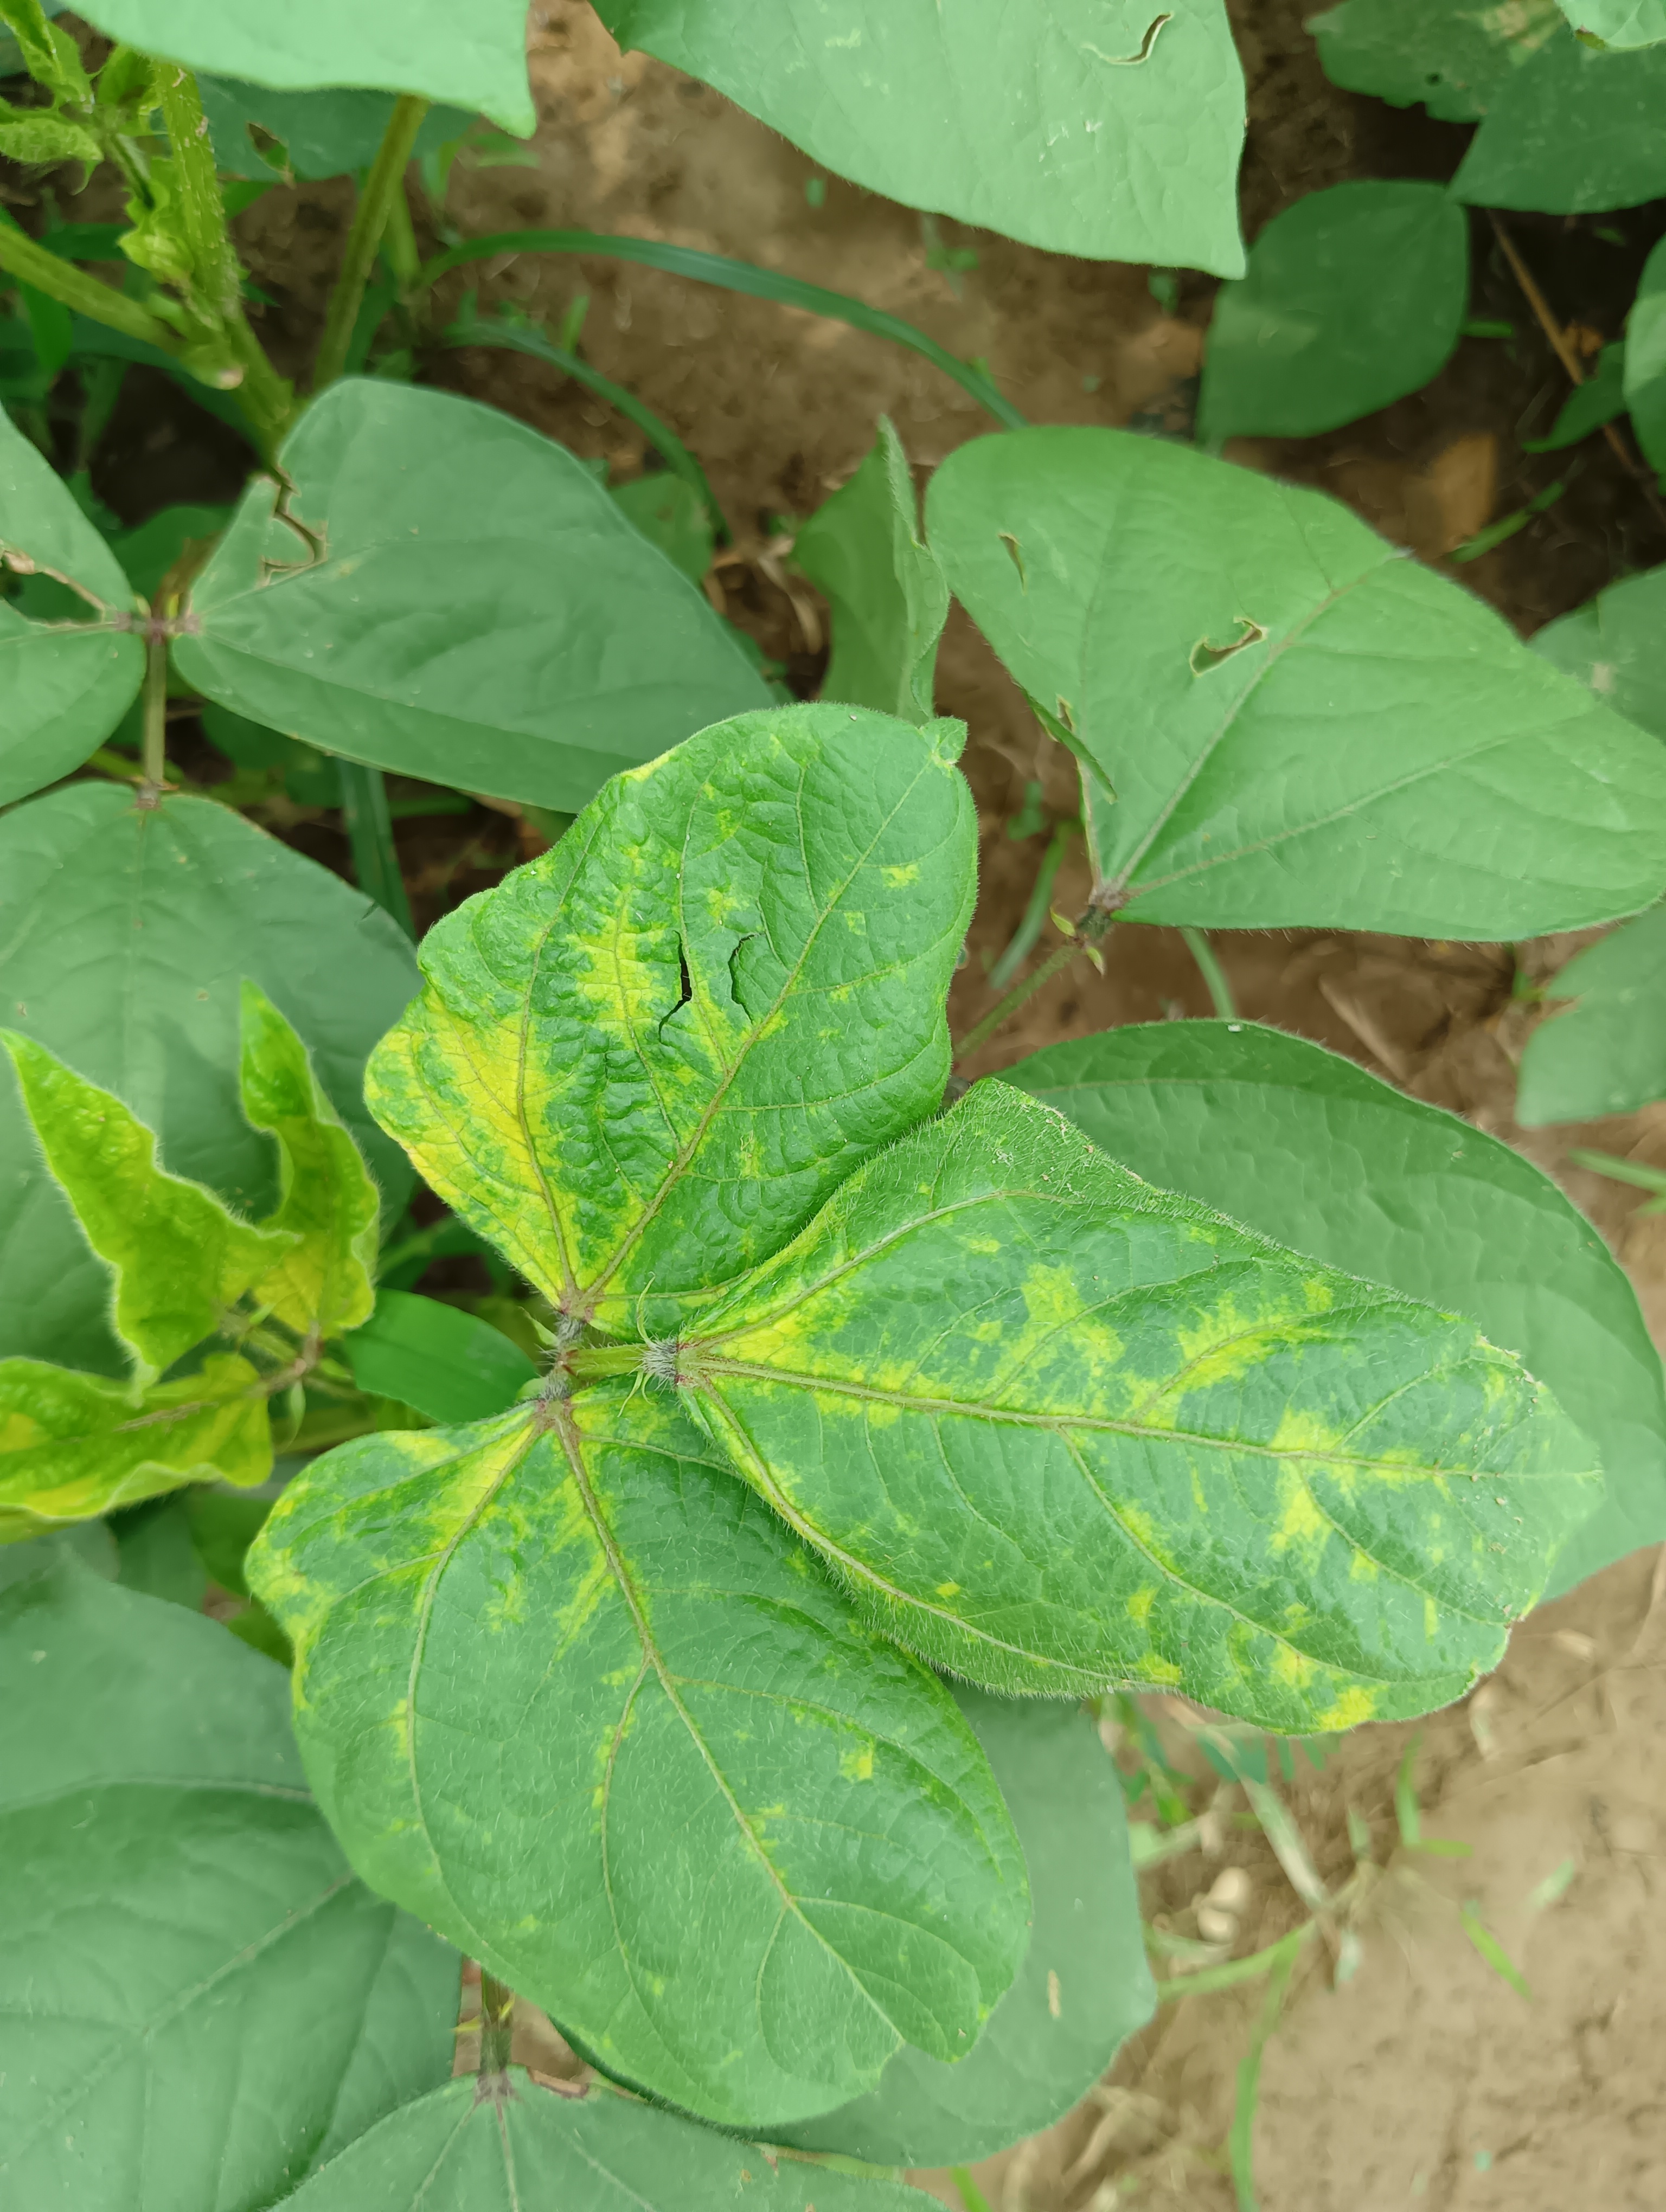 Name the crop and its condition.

mungbean, yellow mosaic
